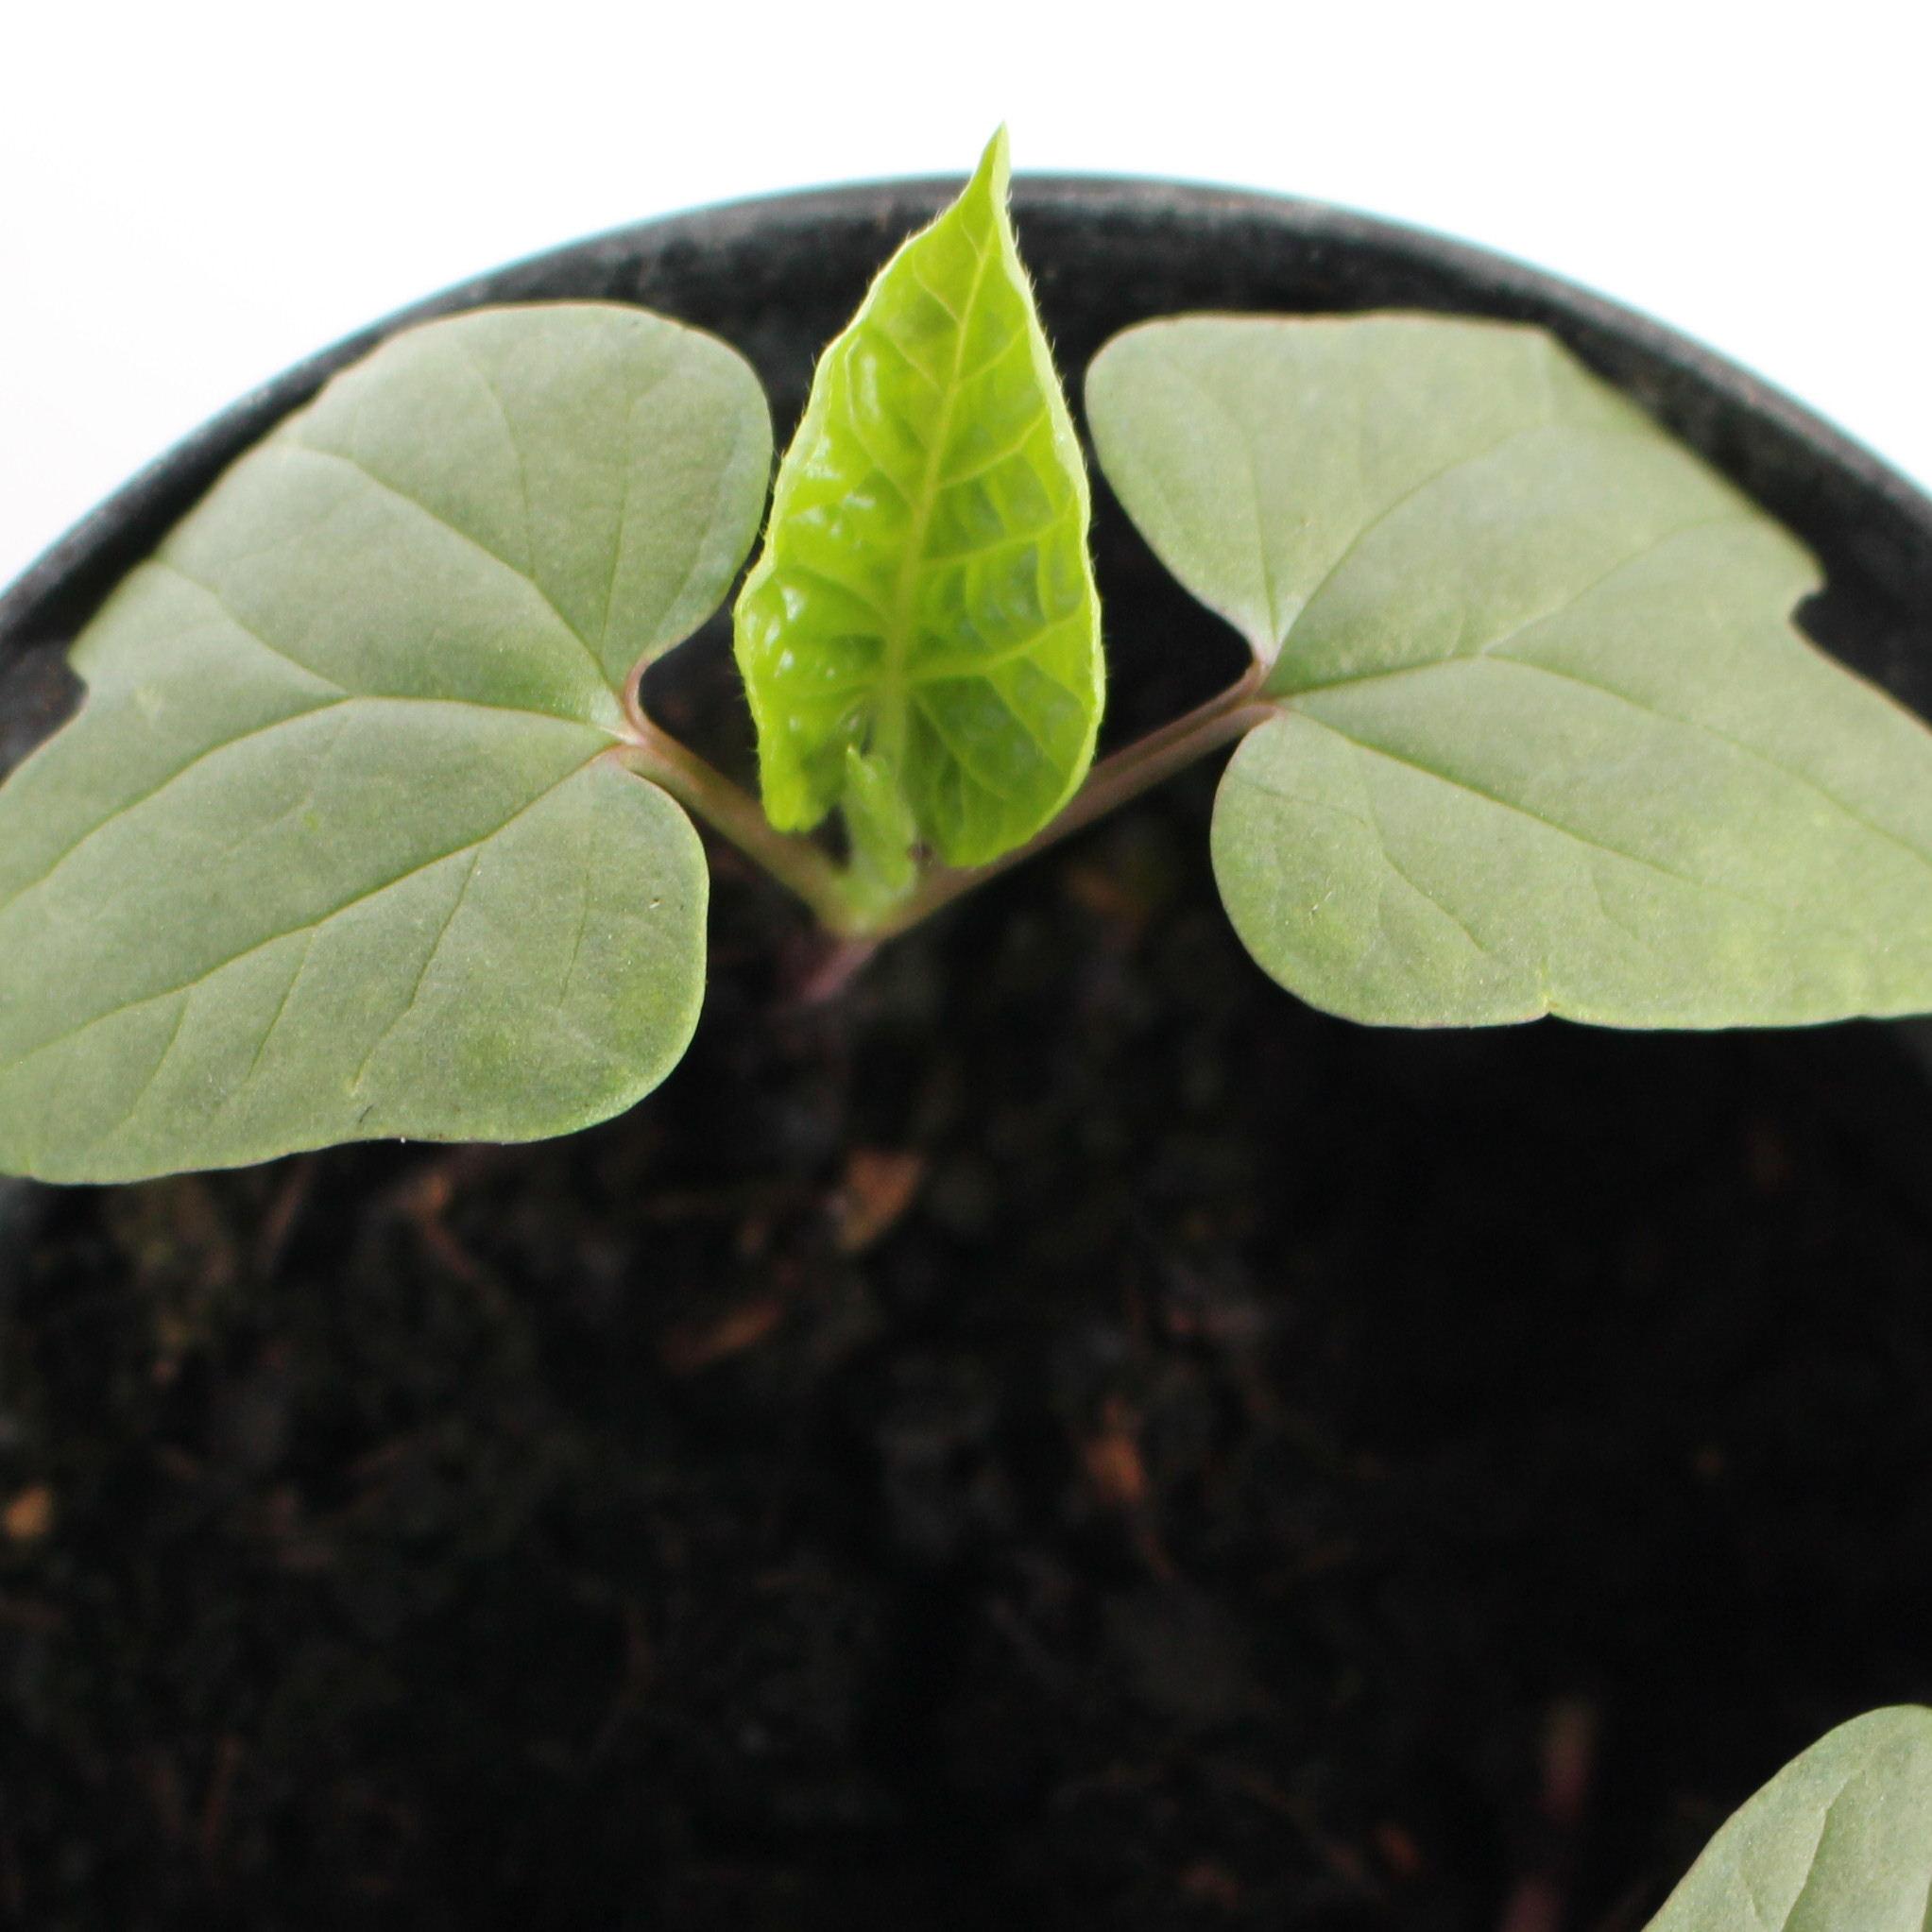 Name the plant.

Convolvulus arvensis
